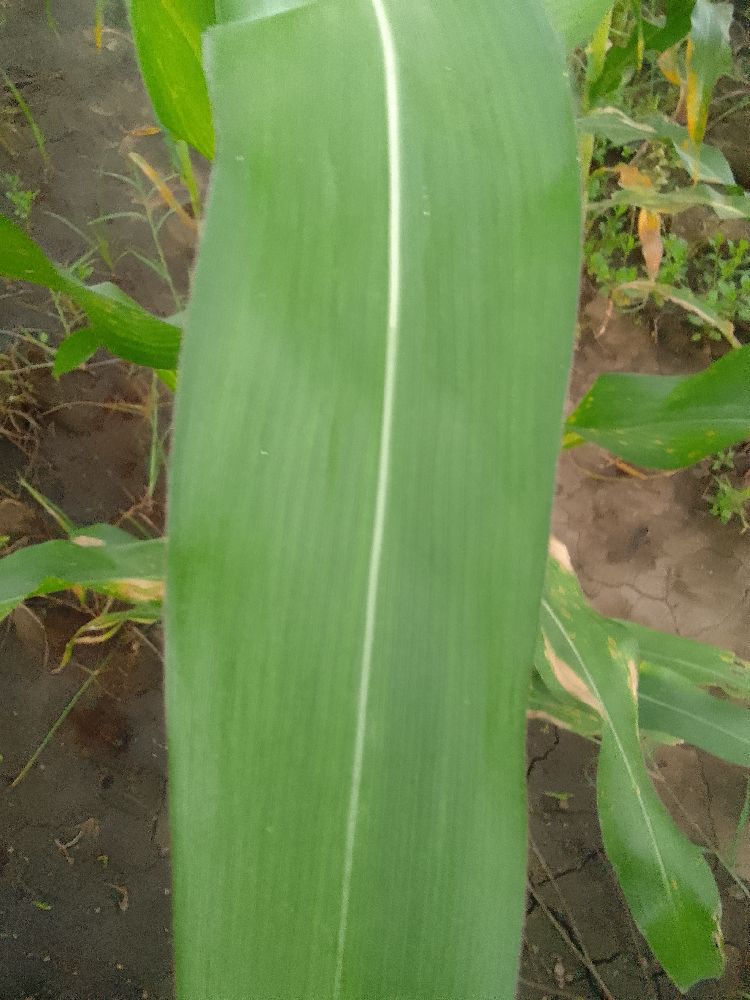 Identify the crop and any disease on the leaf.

common bean, healthy
